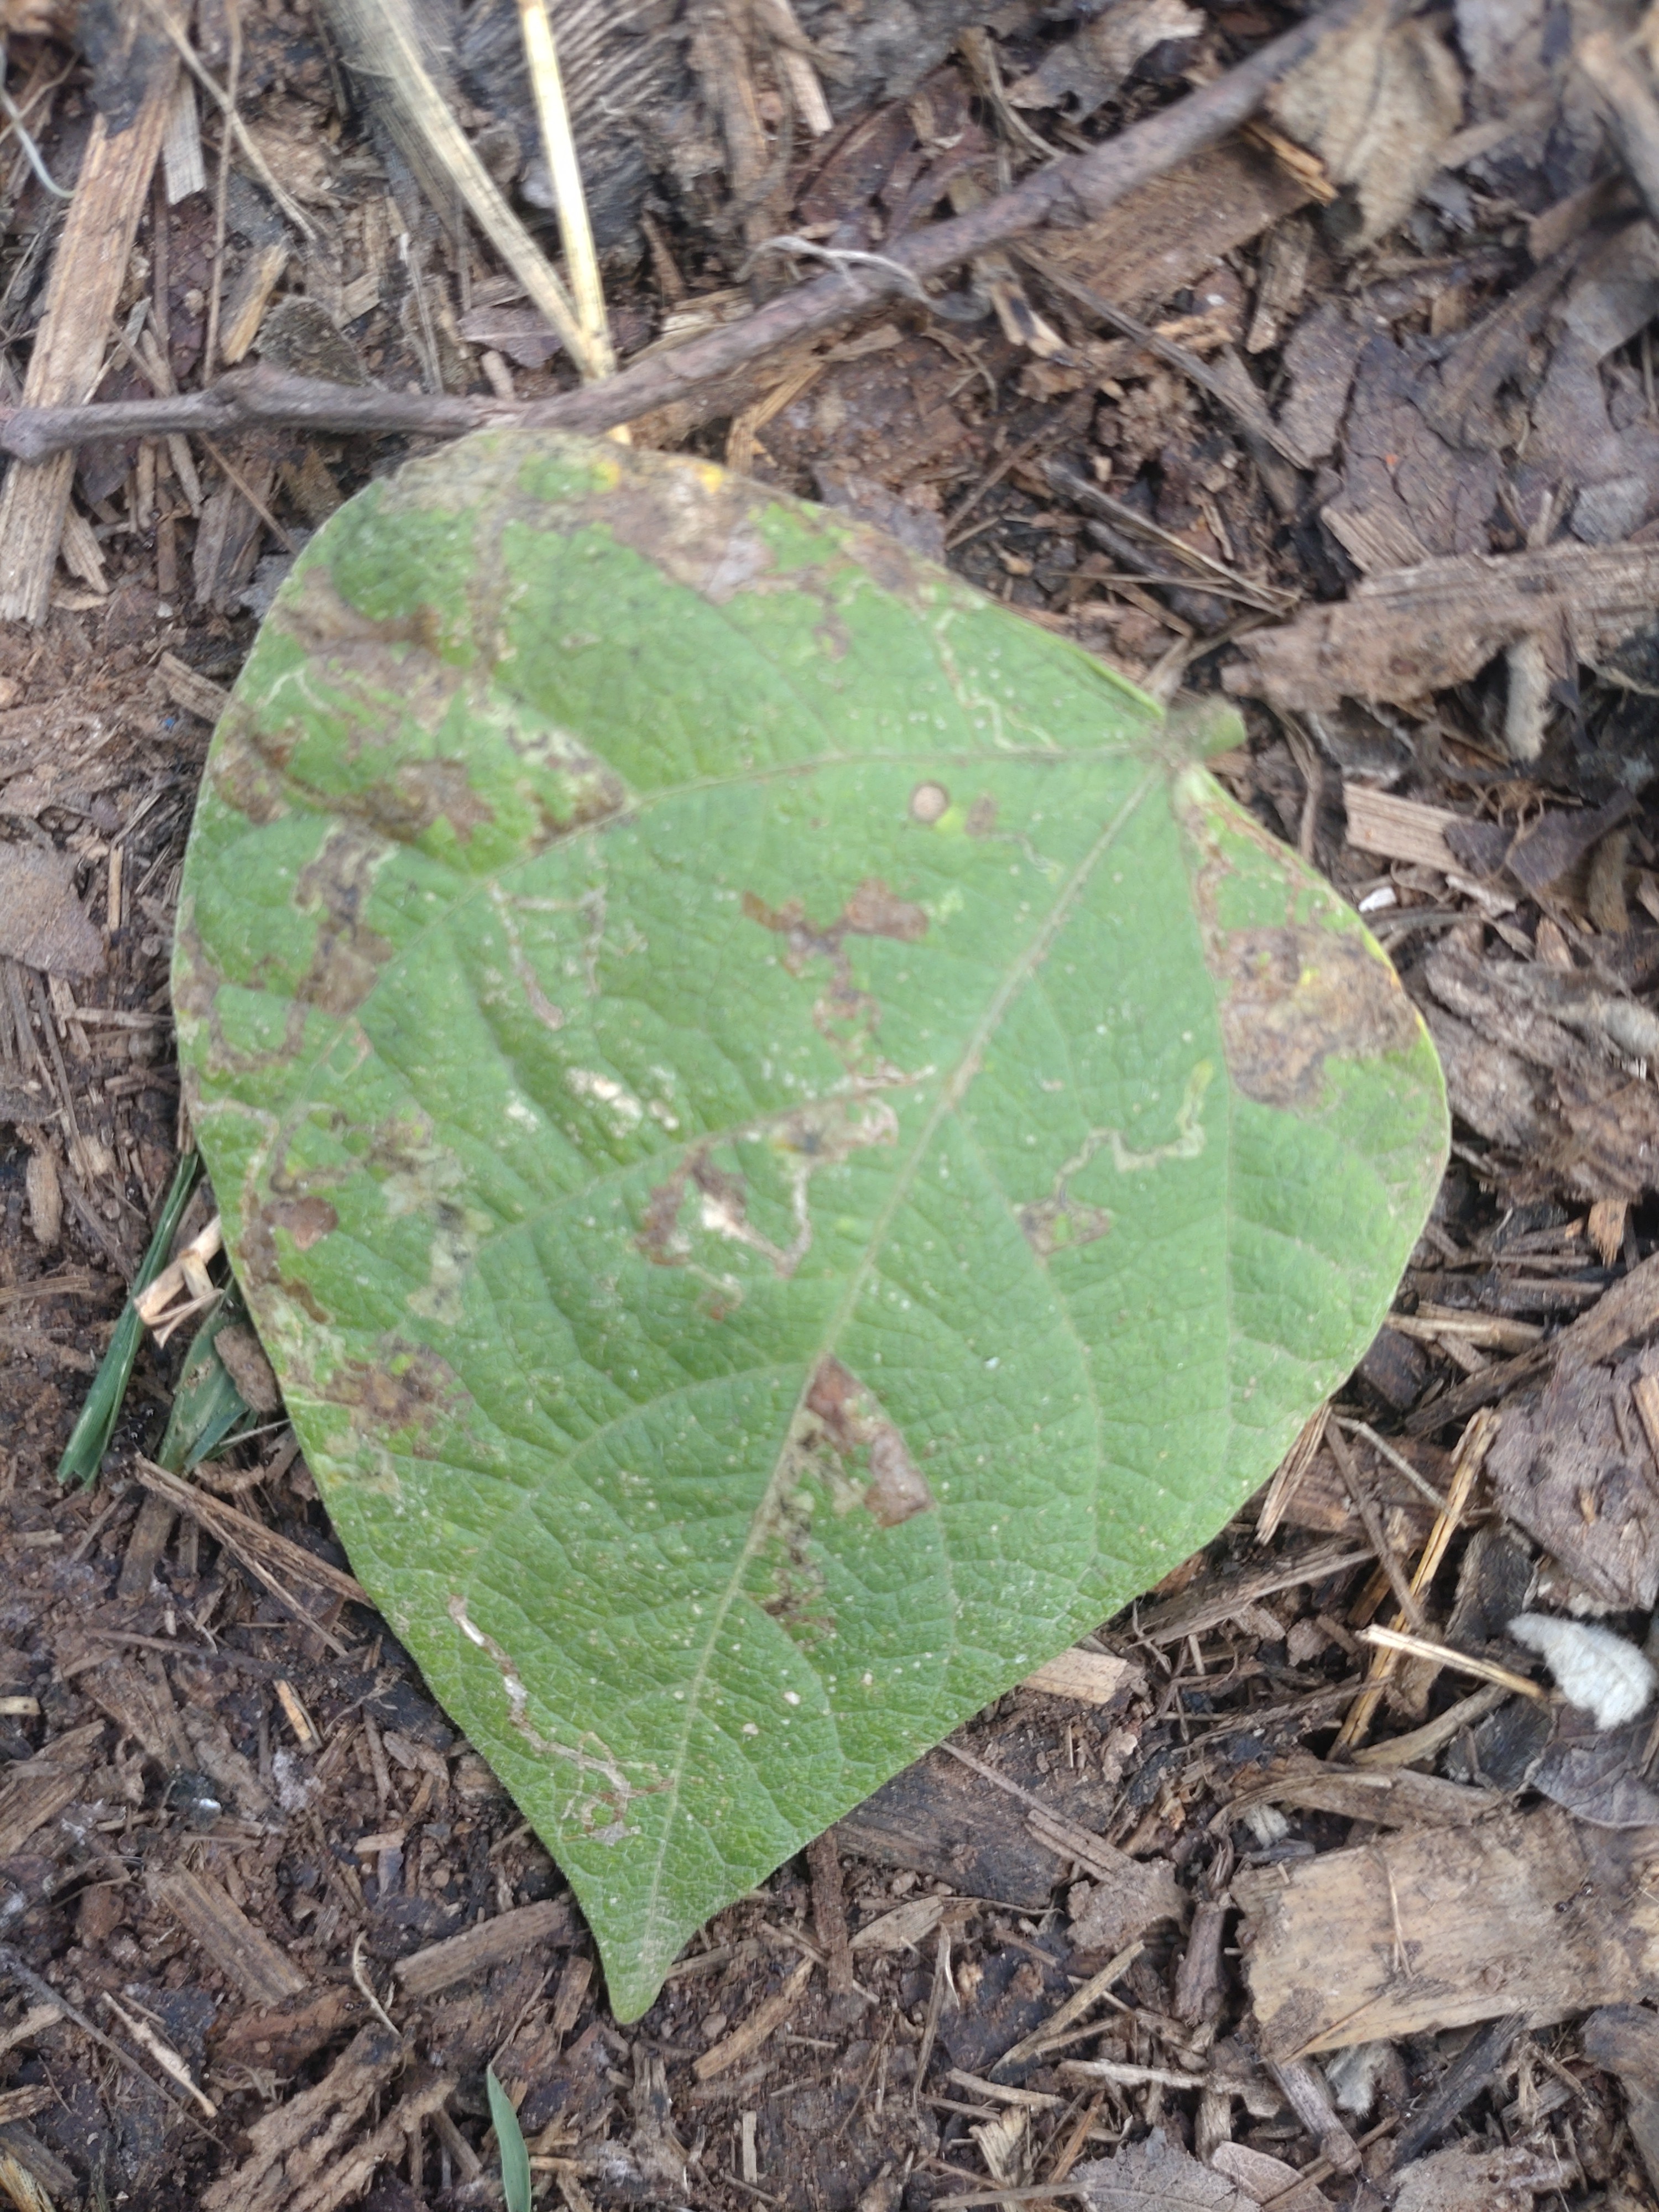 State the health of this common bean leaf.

anthracnose
